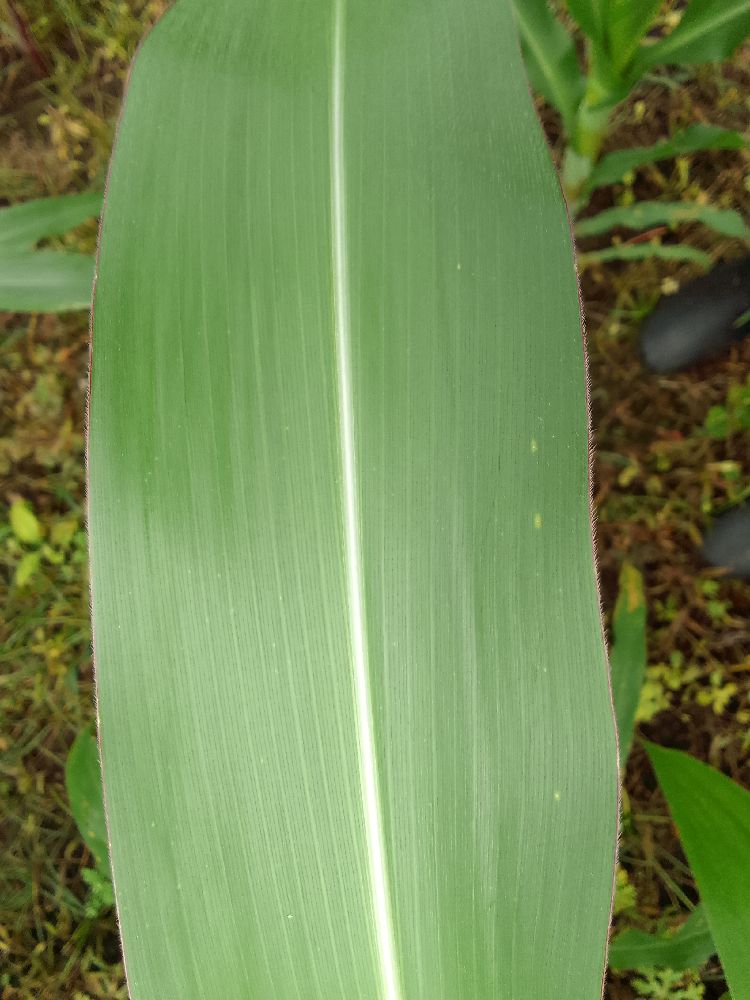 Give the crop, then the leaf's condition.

maize, healthy
